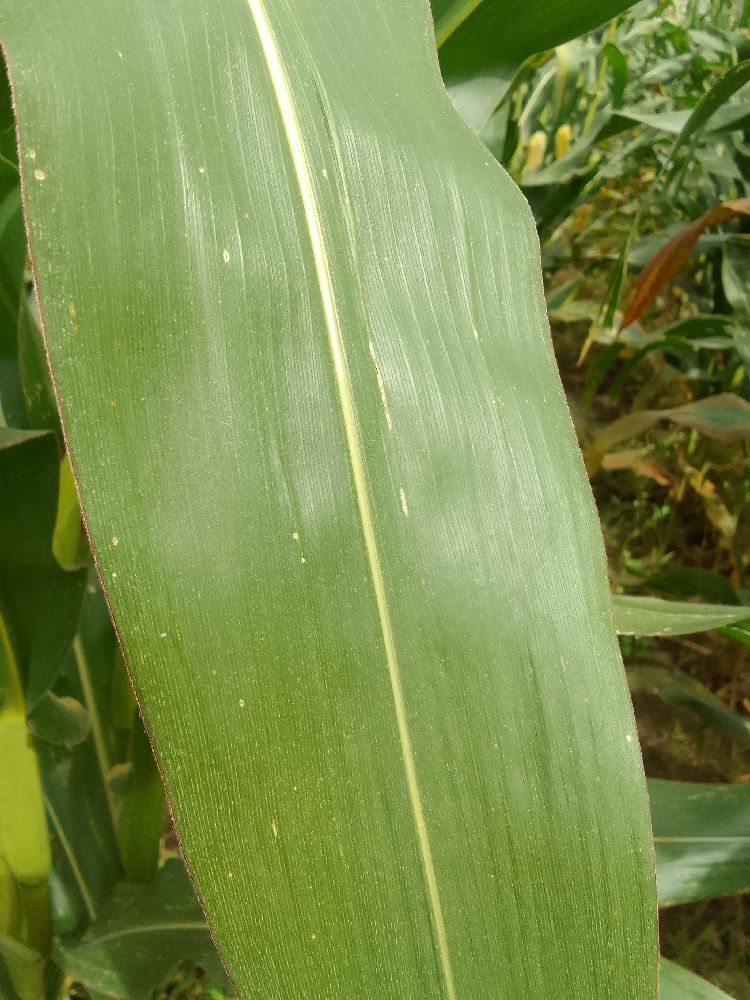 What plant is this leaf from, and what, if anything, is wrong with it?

maize, healthy
